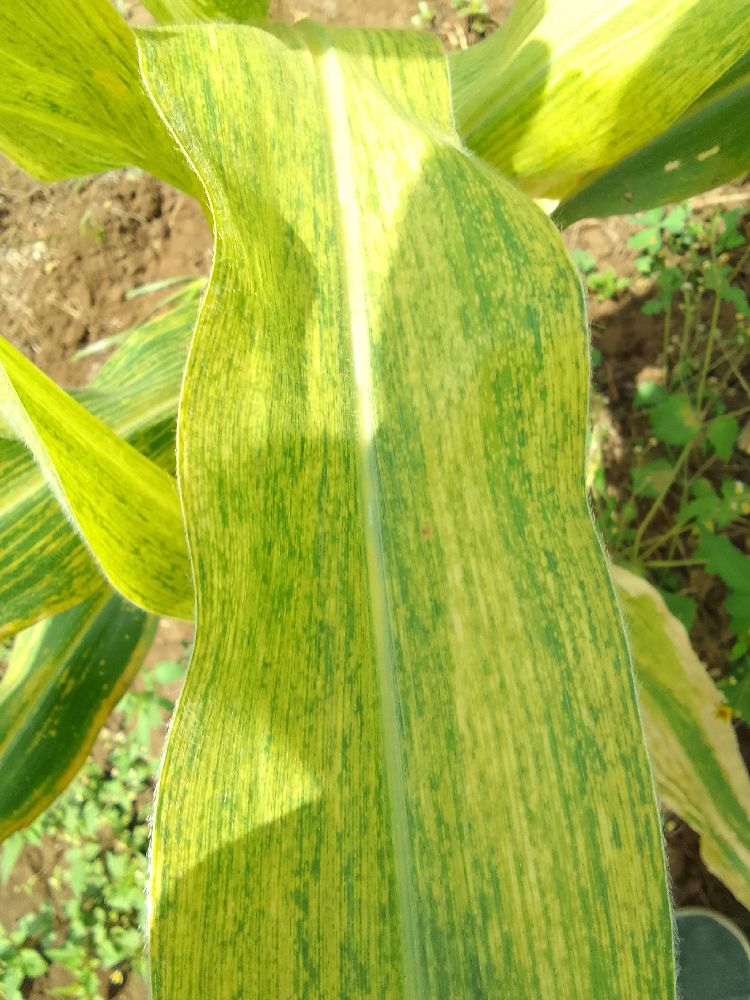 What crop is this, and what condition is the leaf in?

maize, maize lethal necrosis
